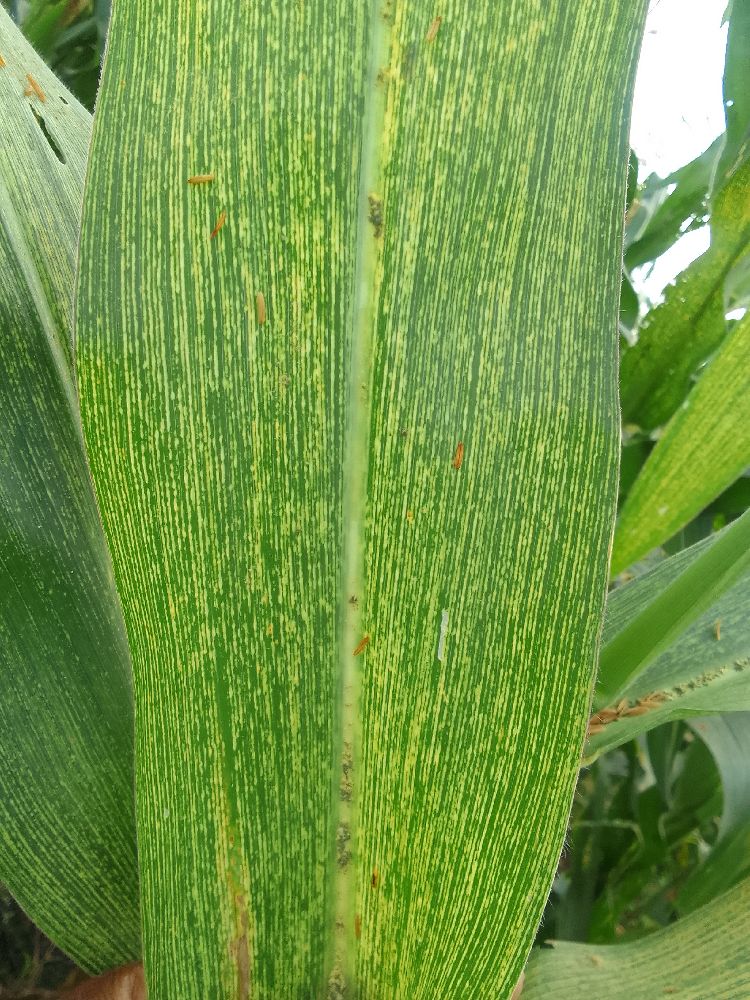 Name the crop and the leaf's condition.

maize, maize streak virus
